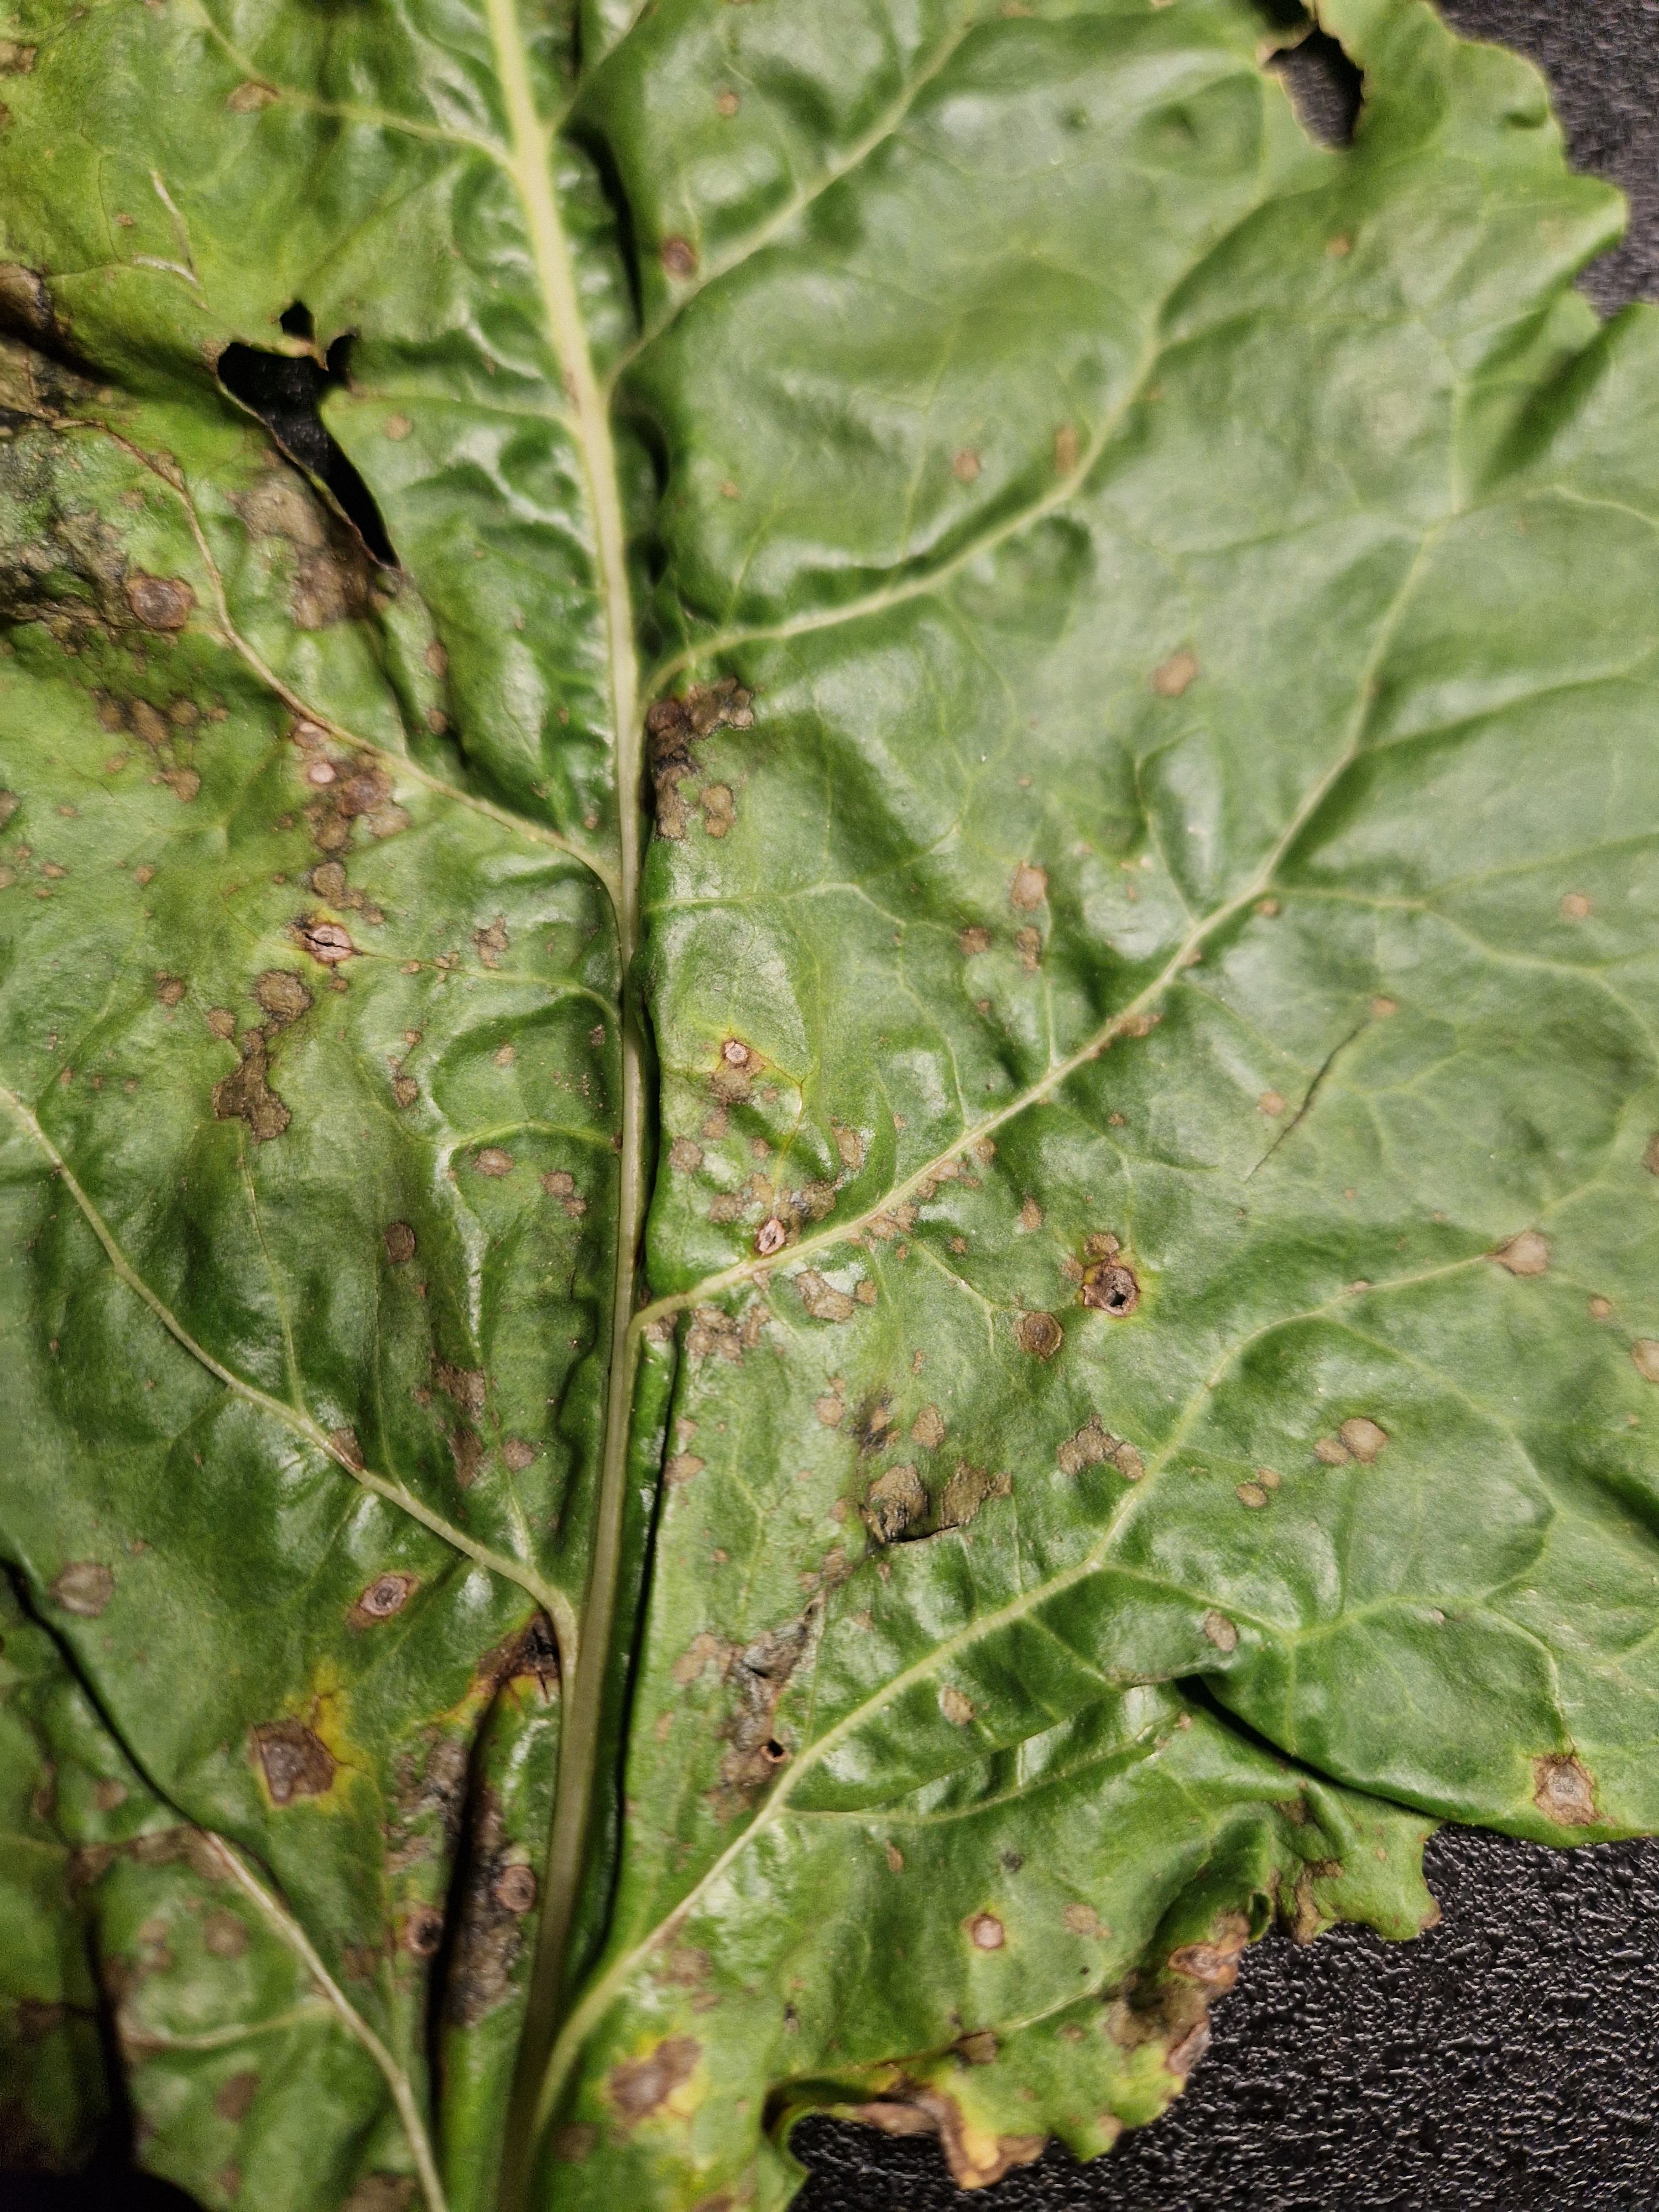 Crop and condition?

beet, cercospora
